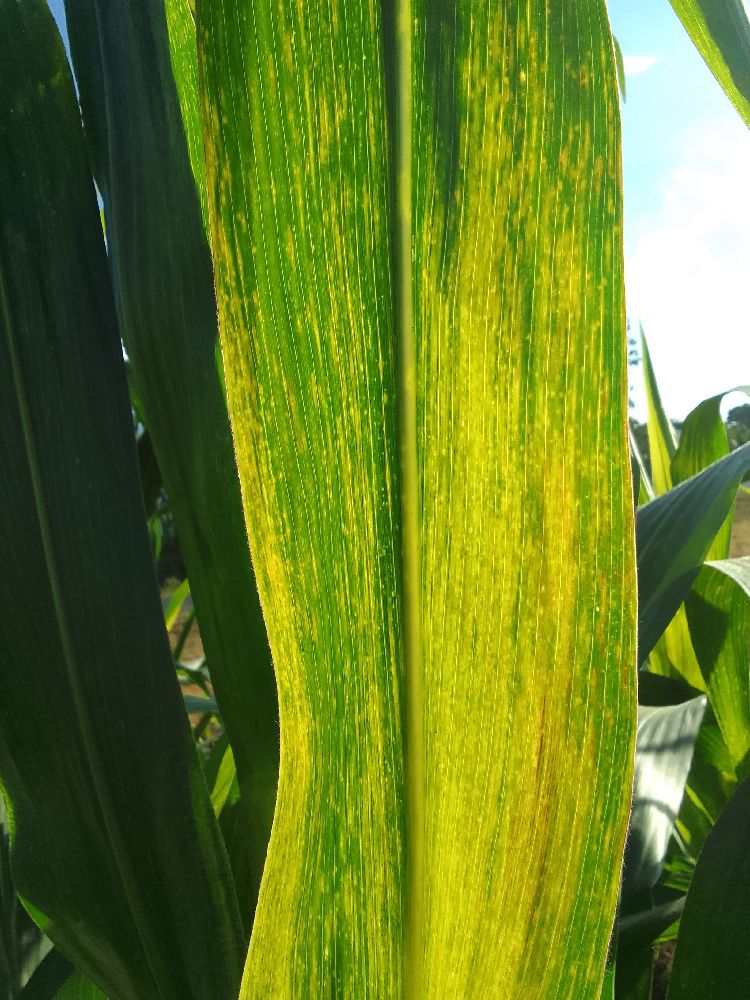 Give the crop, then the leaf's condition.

maize, maize lethal necrosis
